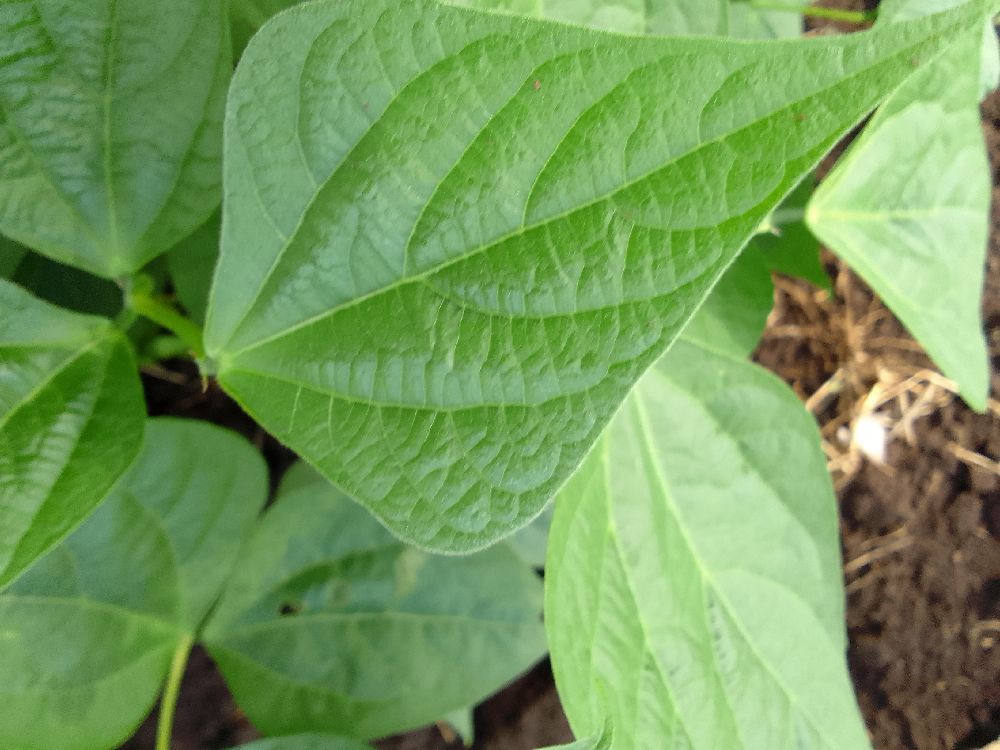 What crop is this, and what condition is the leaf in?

common bean, healthy
